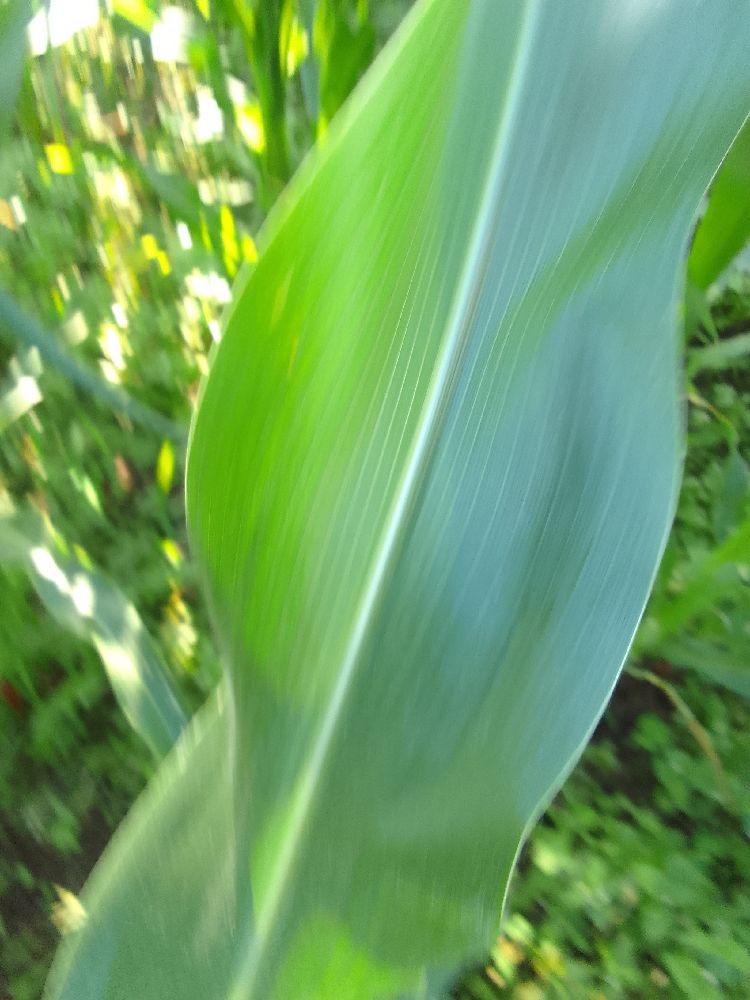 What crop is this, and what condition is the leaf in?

maize, healthy
